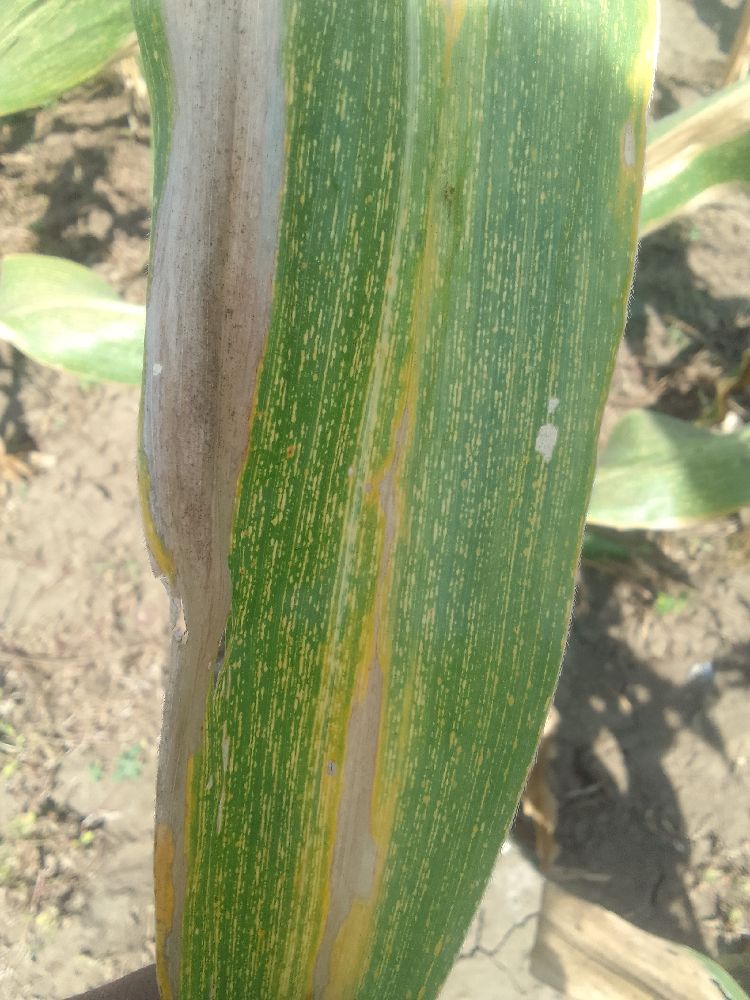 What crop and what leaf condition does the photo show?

maize, maize streak virus
